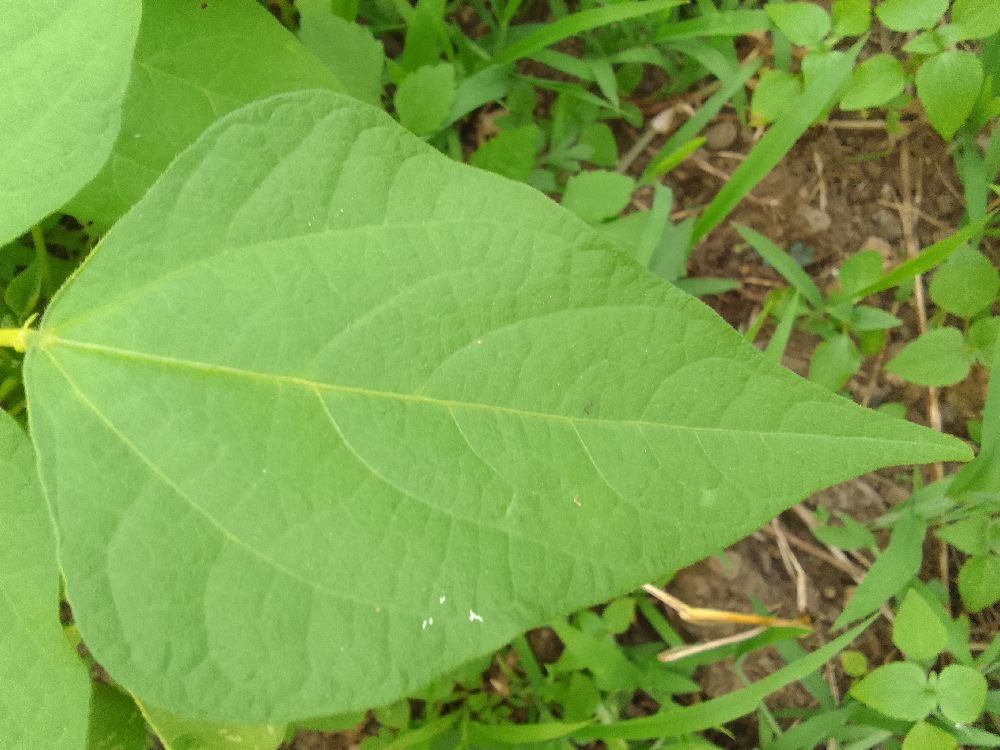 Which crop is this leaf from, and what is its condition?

common bean, healthy
